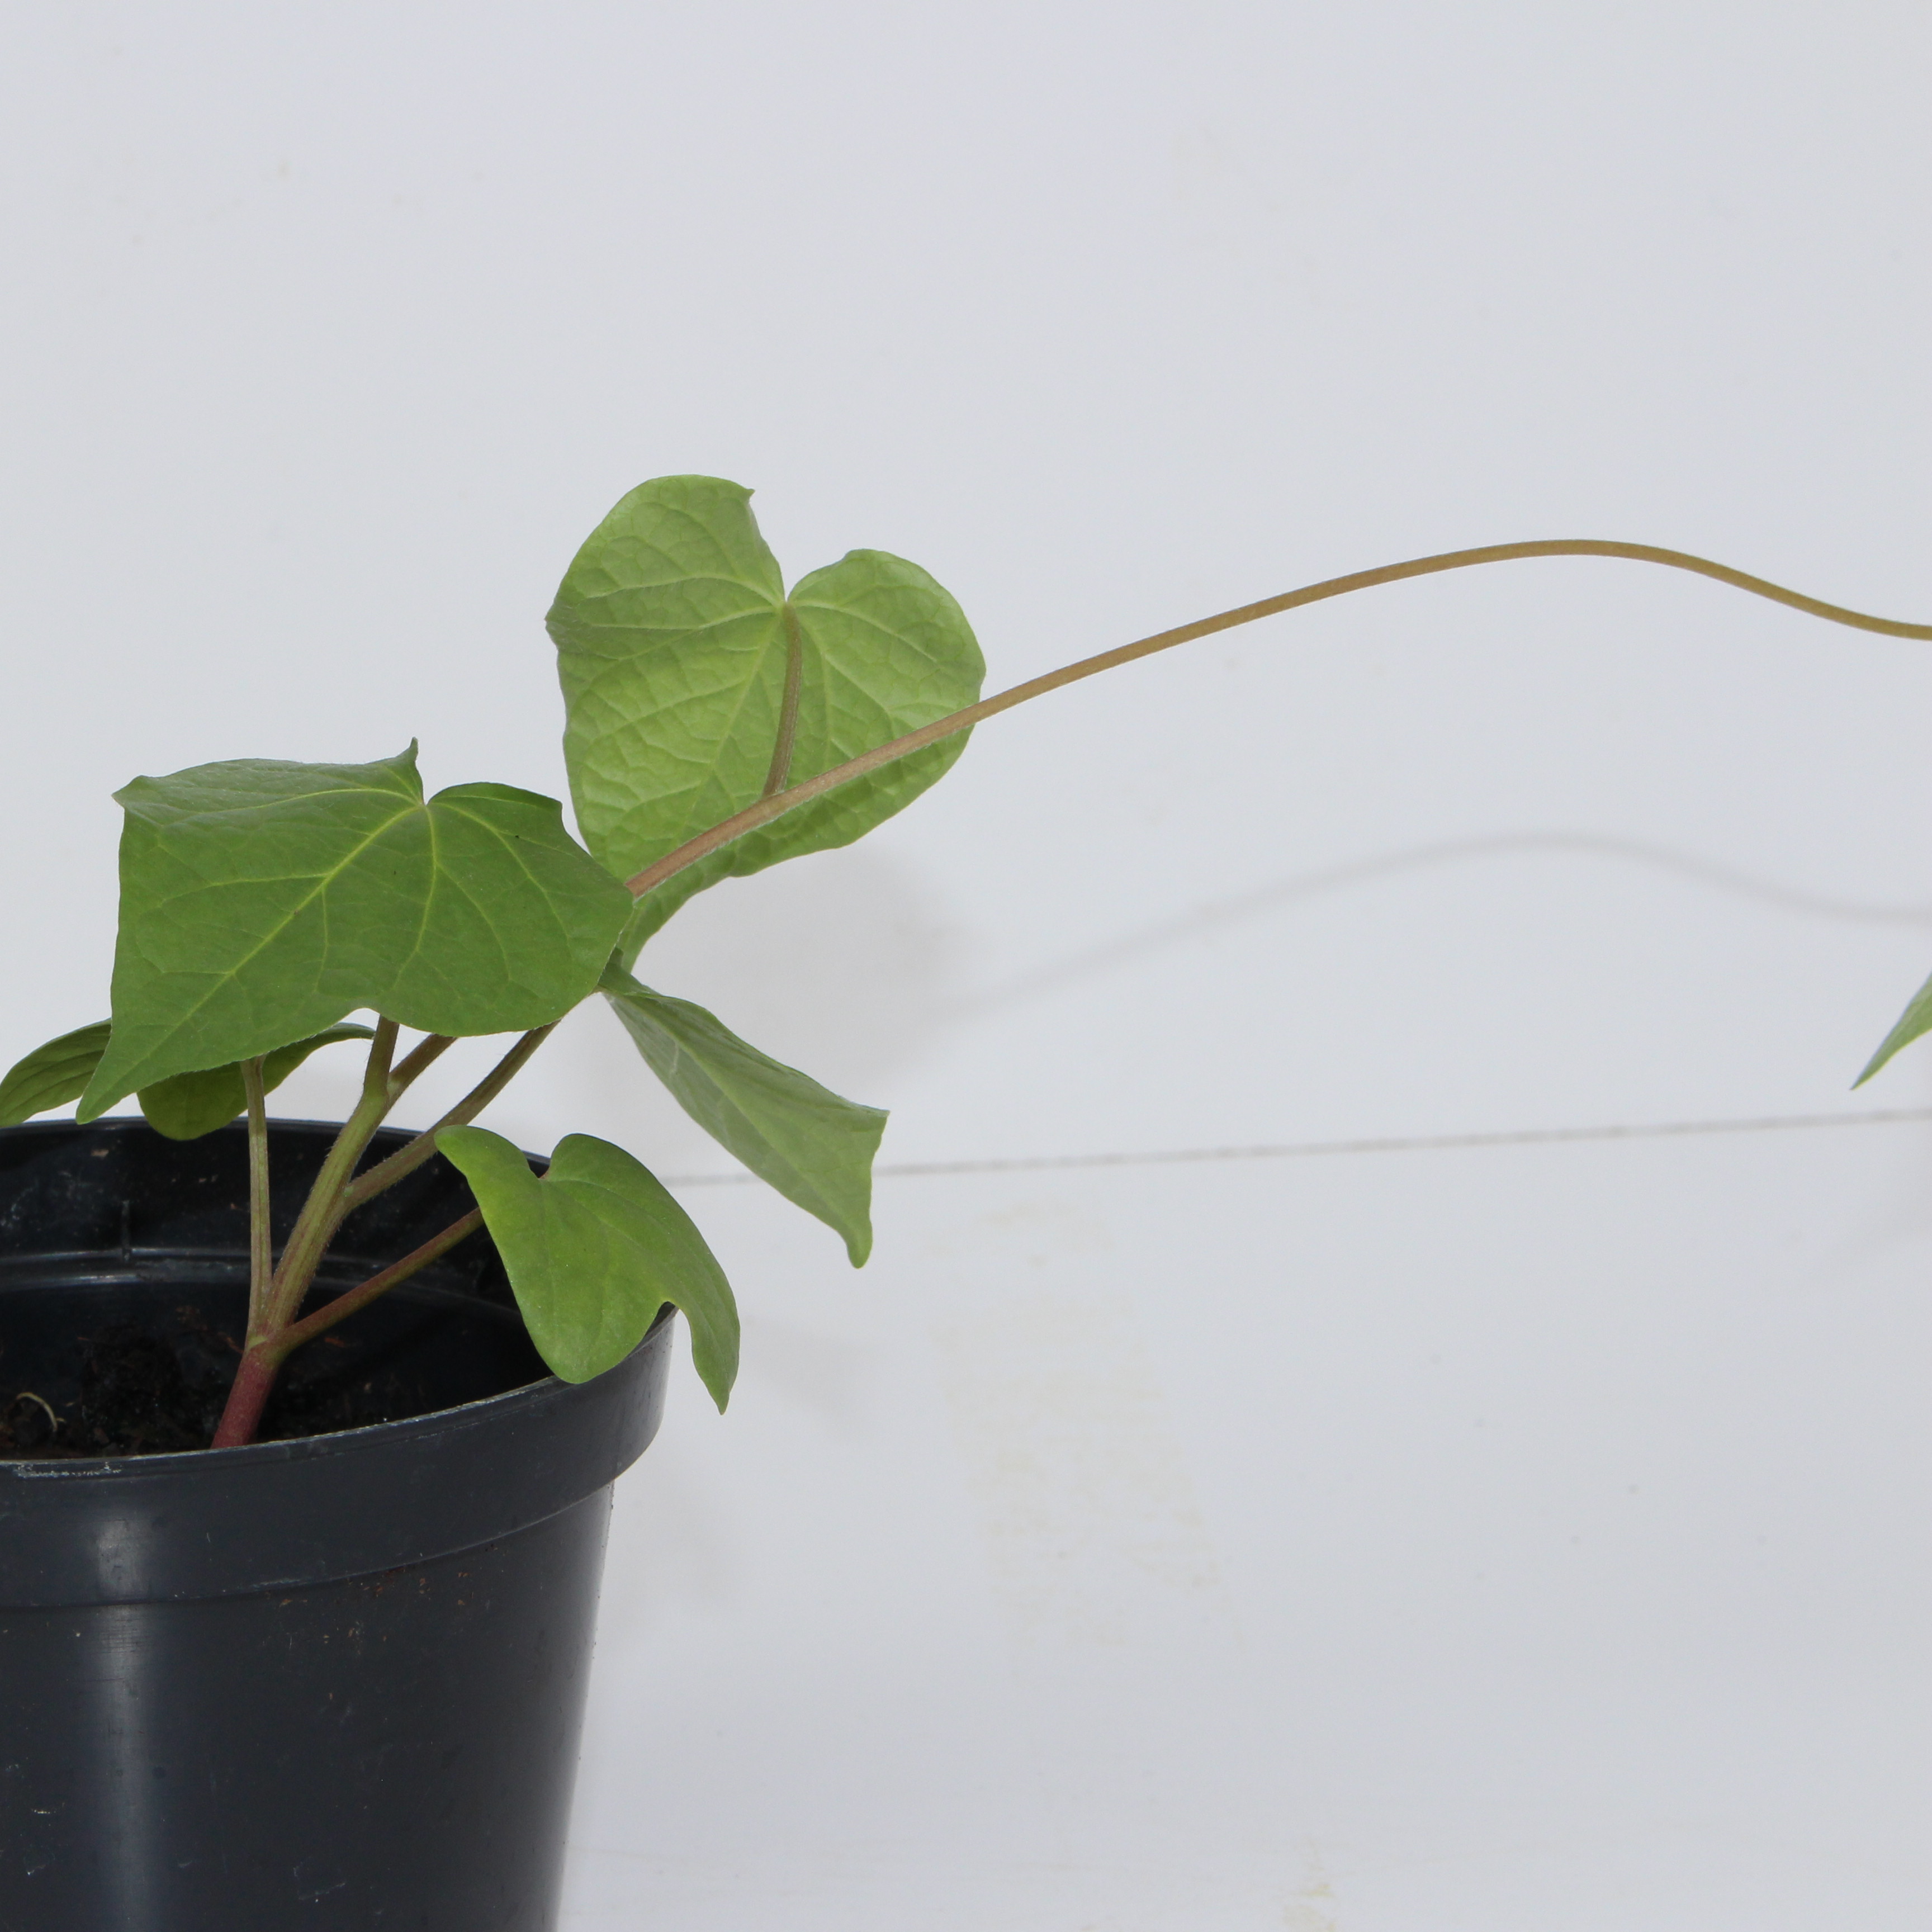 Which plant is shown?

Convolvulus arvensis
